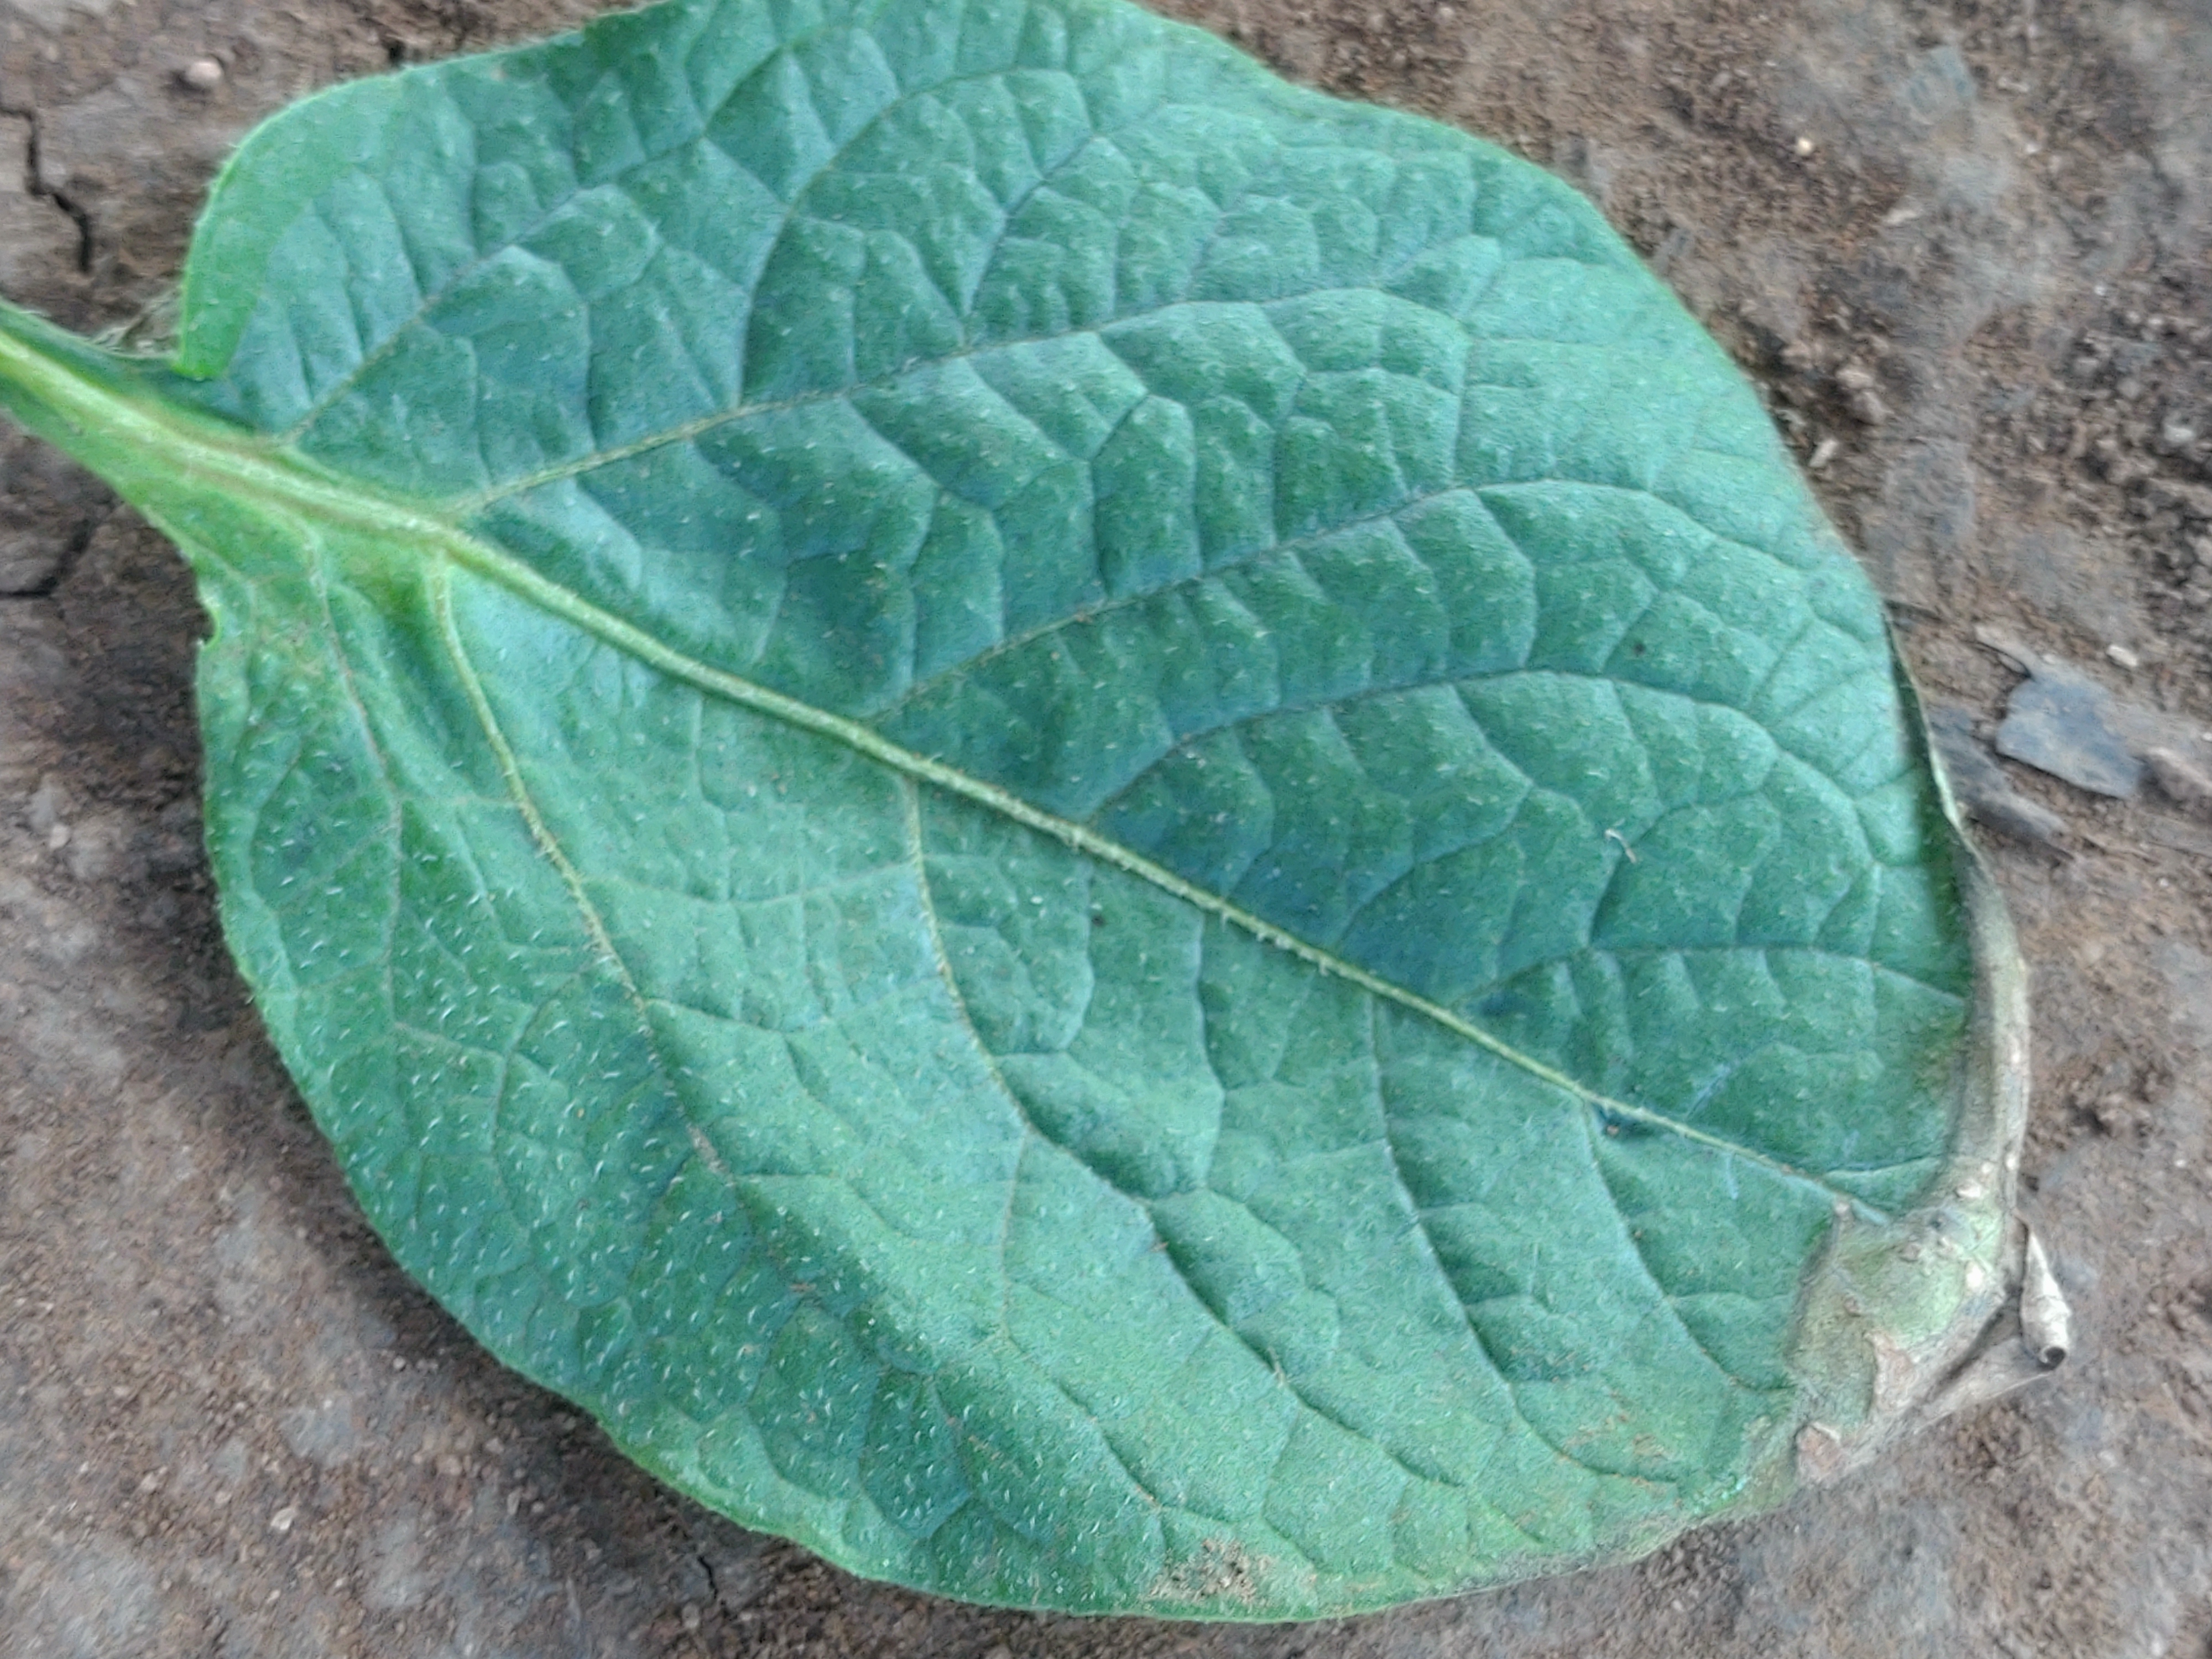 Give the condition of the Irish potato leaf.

early blight
